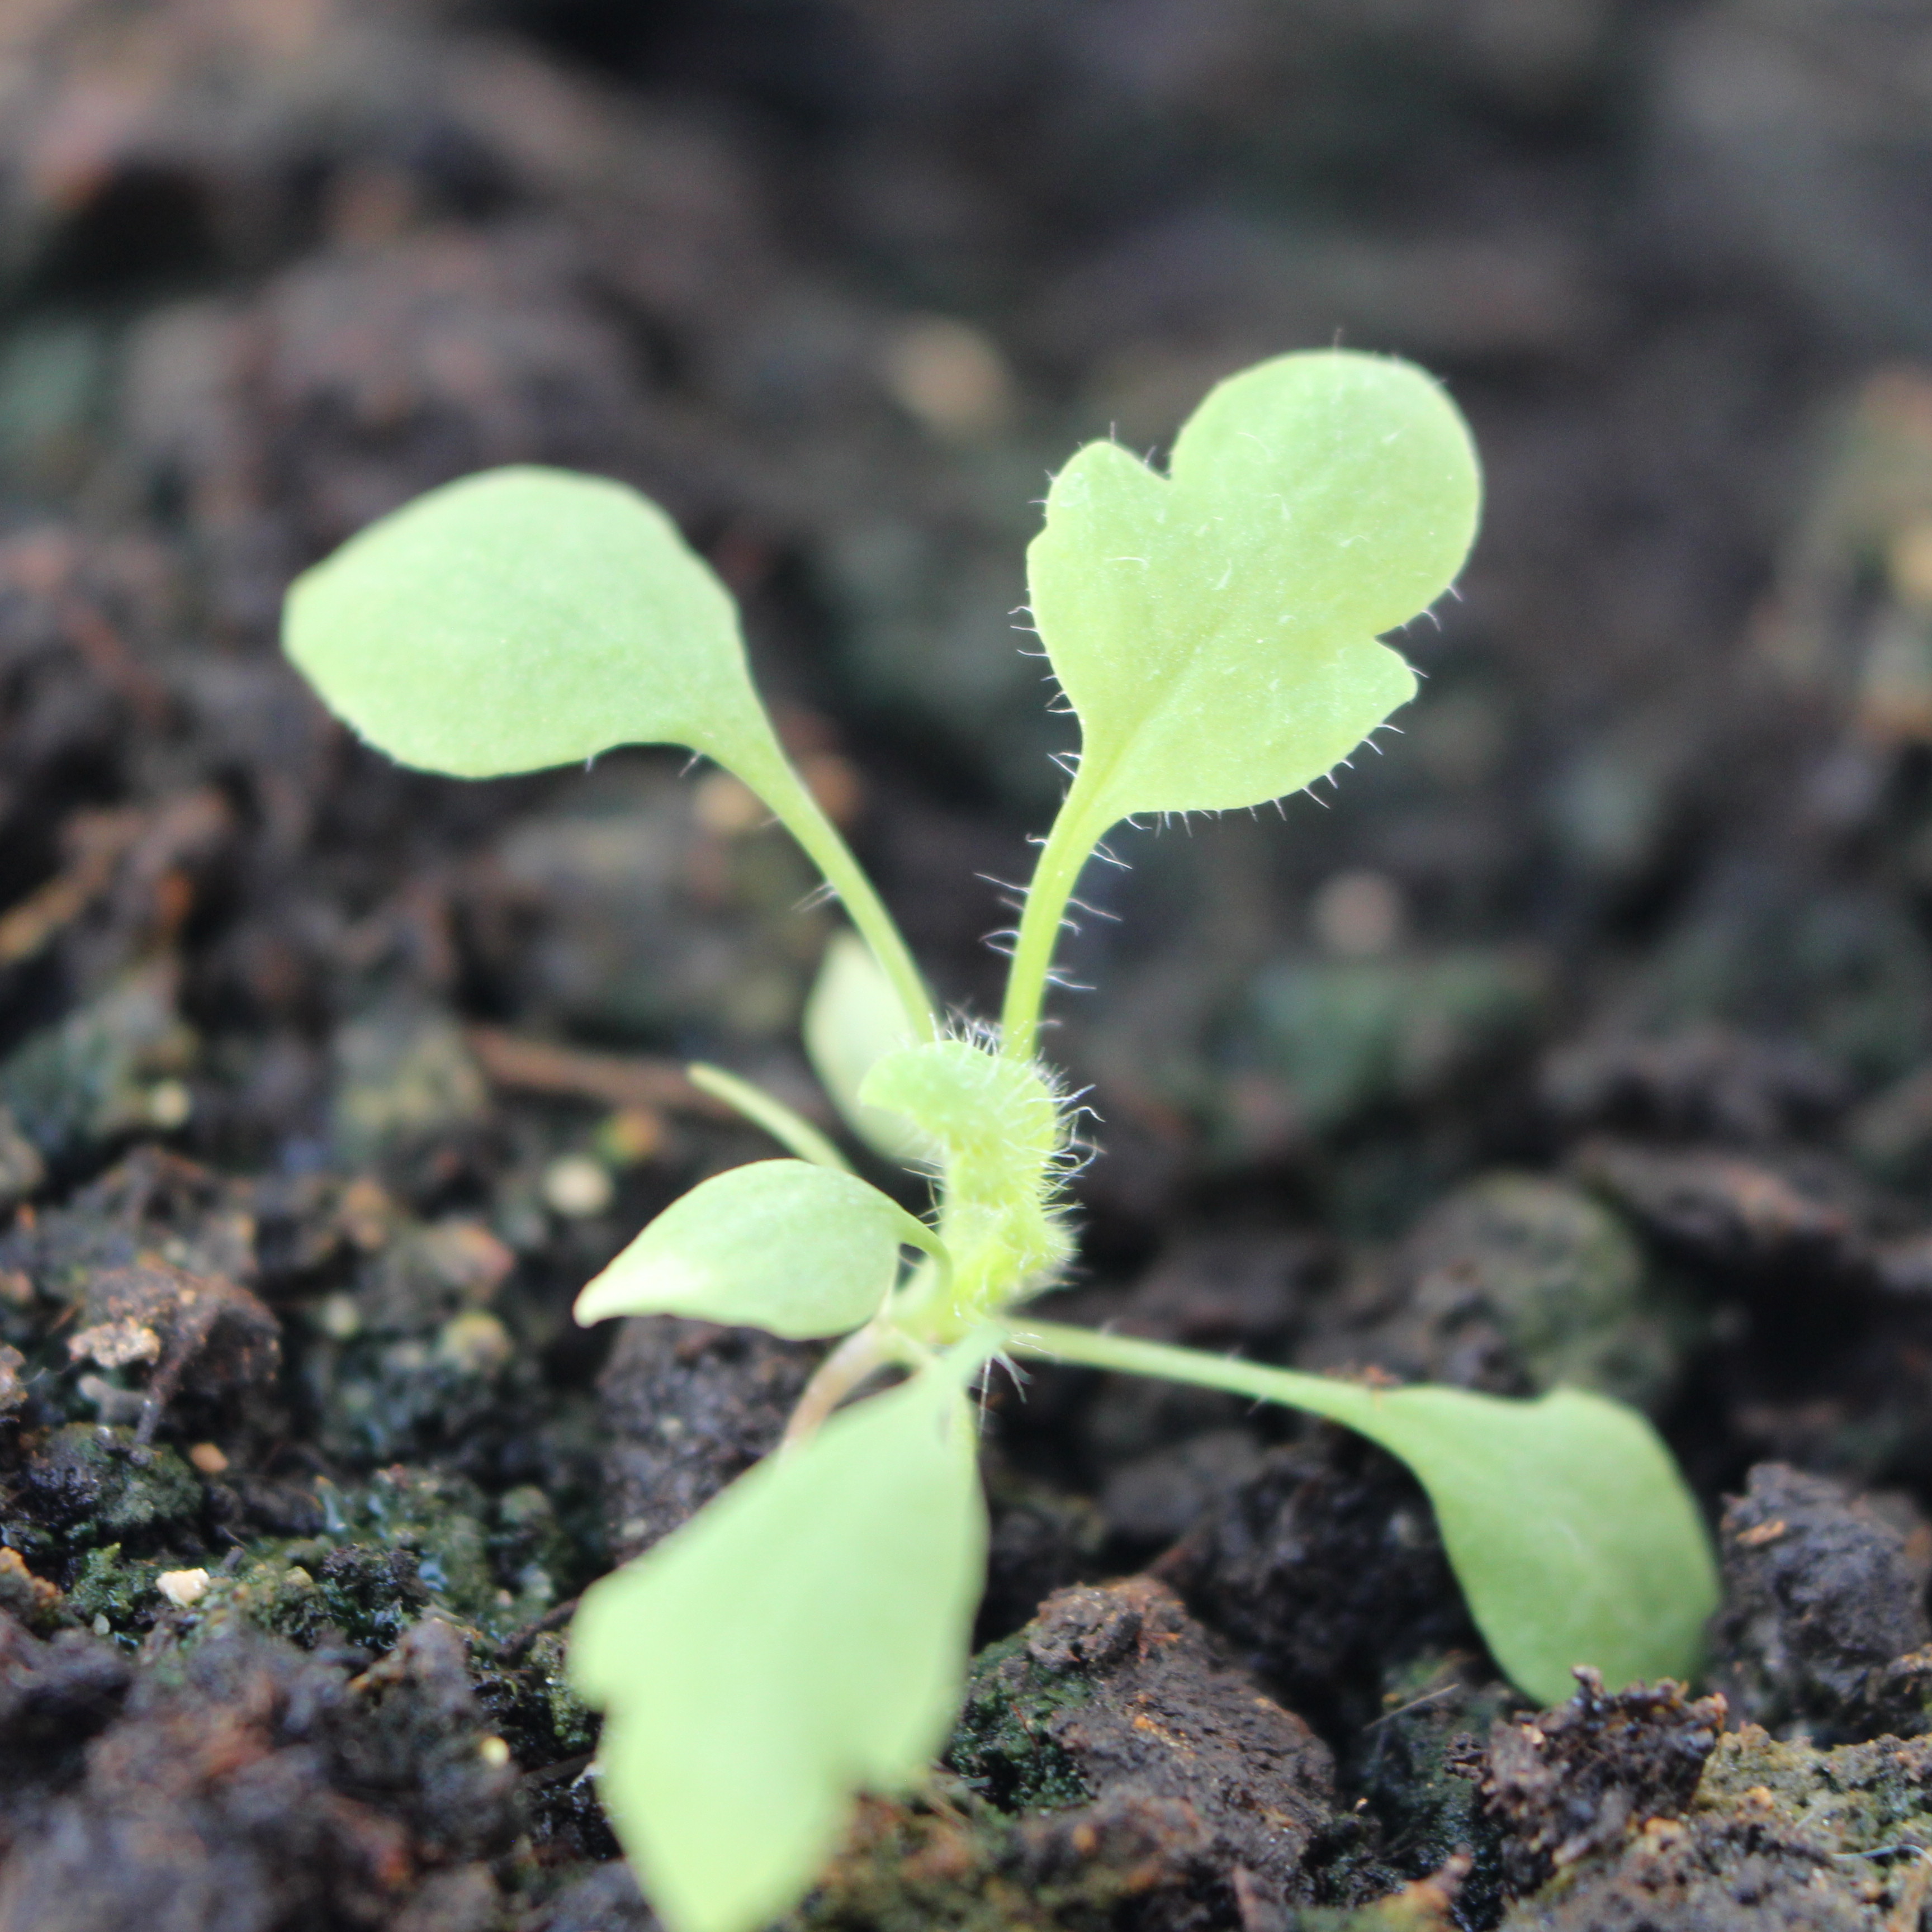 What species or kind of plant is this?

Papaver rhoeas
